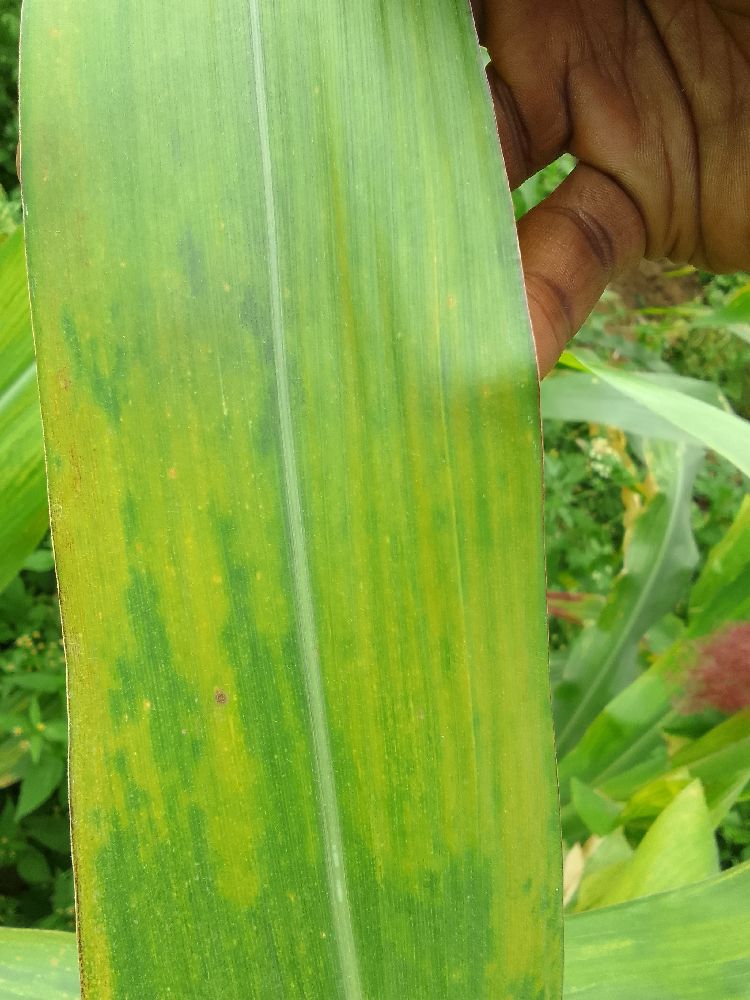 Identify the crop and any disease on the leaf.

maize, maize lethal necrosis
